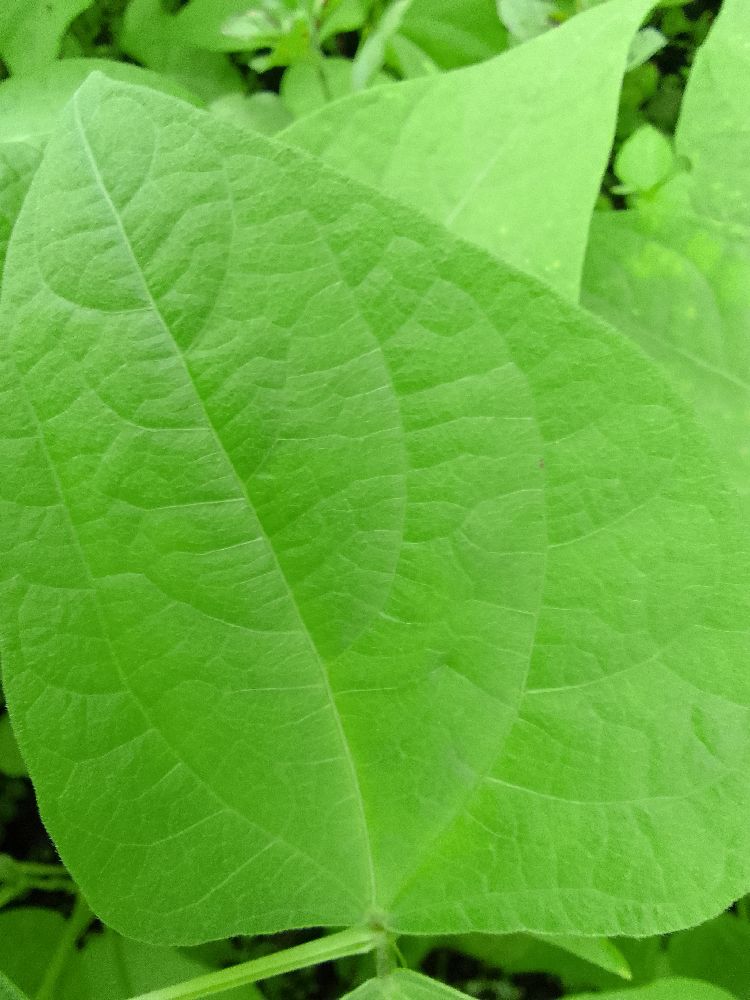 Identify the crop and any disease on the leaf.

common bean, healthy
